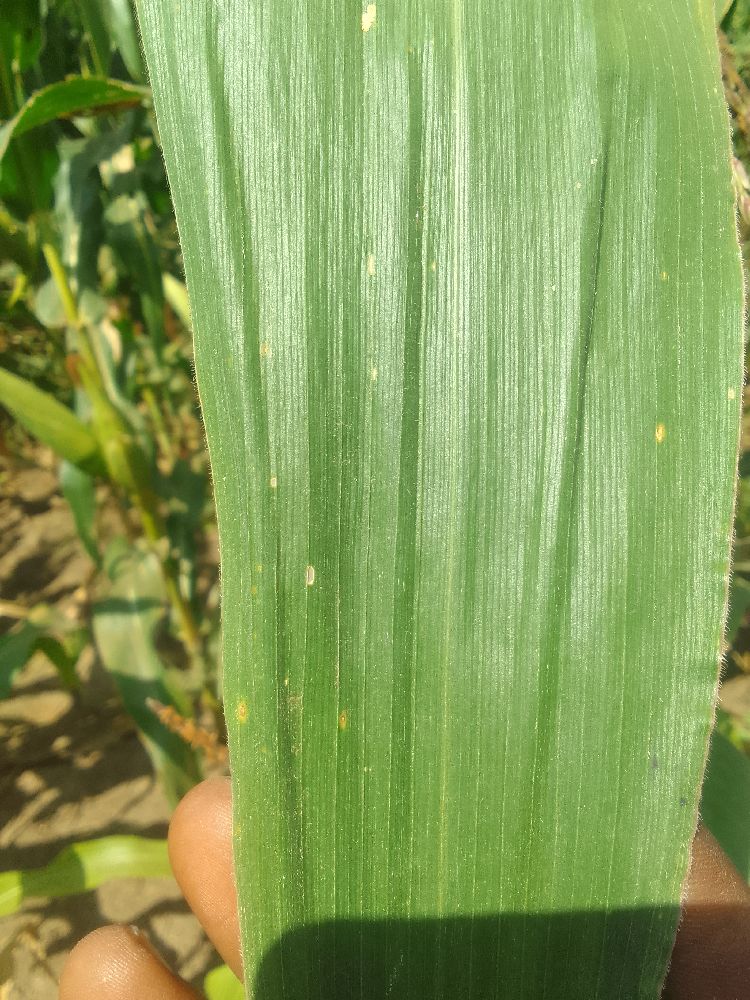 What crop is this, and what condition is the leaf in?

maize, healthy
